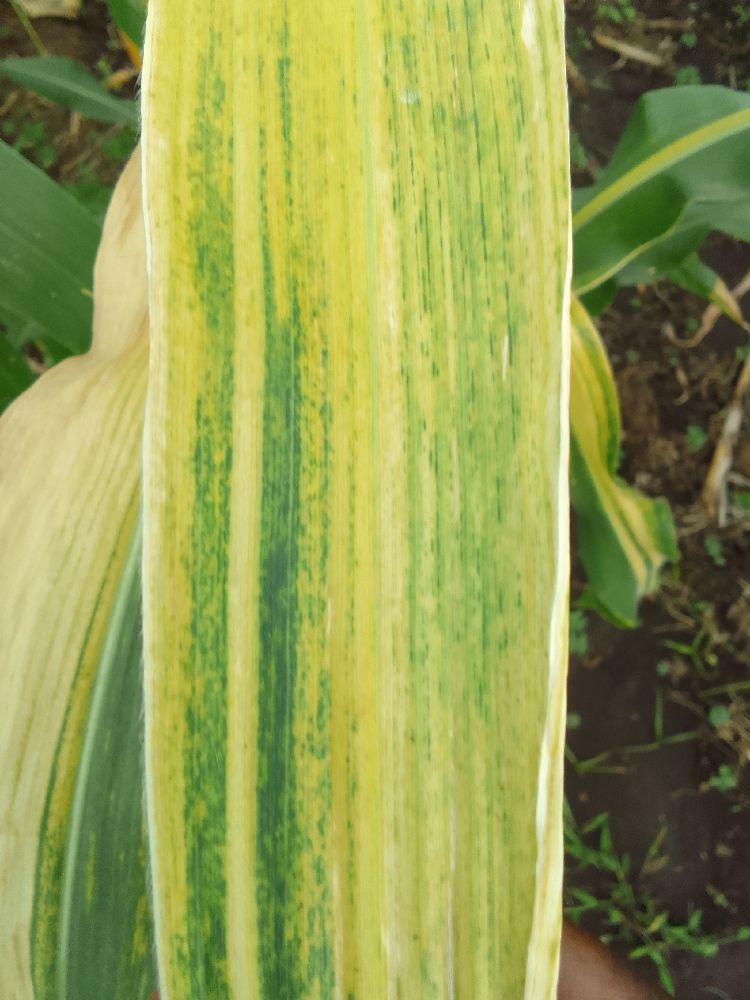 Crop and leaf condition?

maize, maize lethal necrosis
